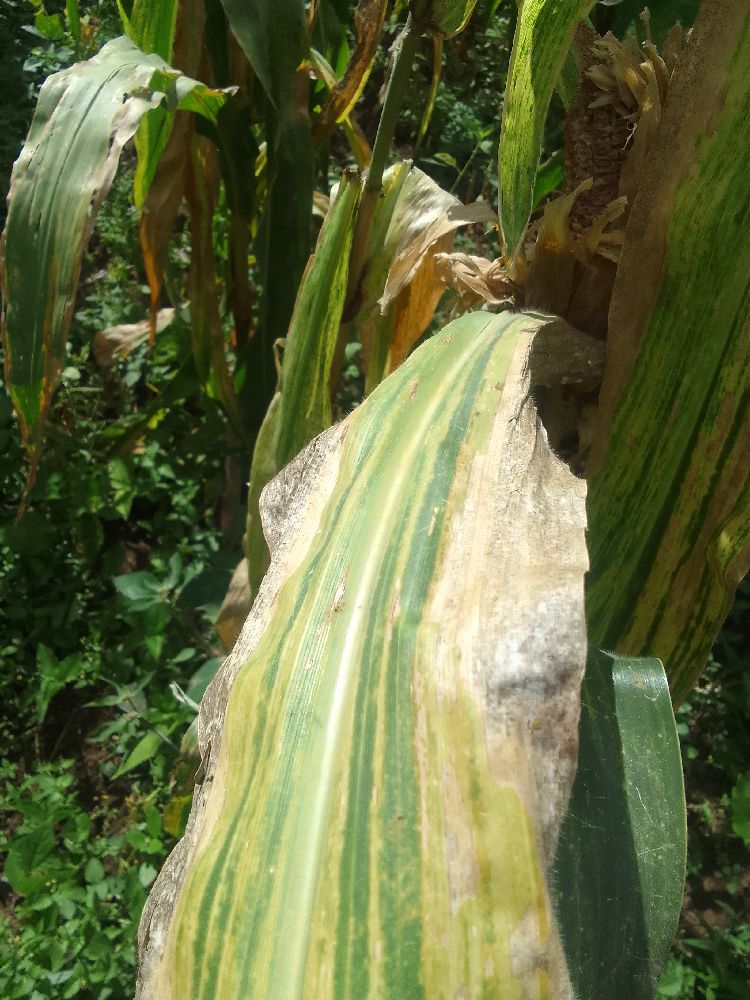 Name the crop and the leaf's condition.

maize, maize lethal necrosis
